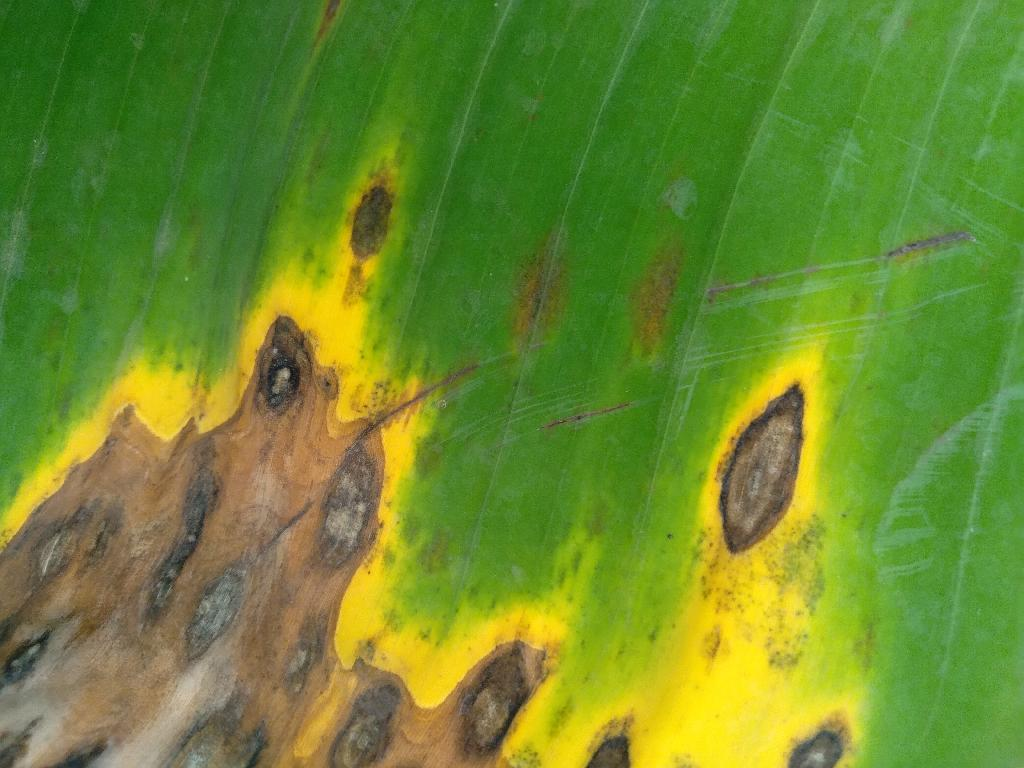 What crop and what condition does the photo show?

banana, black sigatoka
